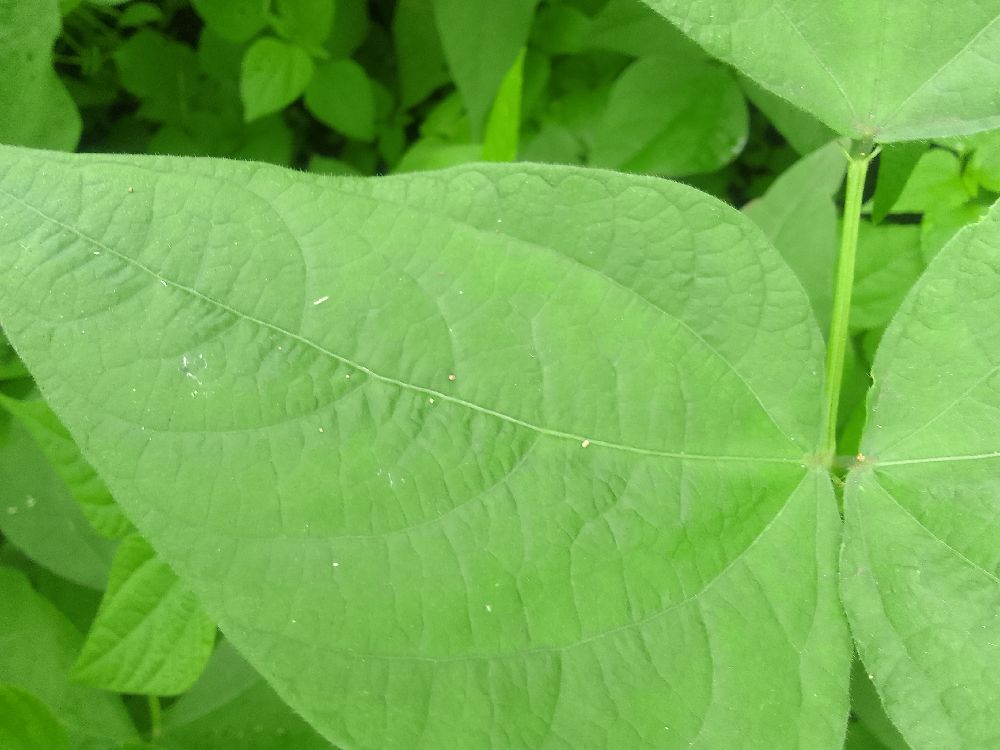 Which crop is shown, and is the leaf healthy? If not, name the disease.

common bean, healthy
